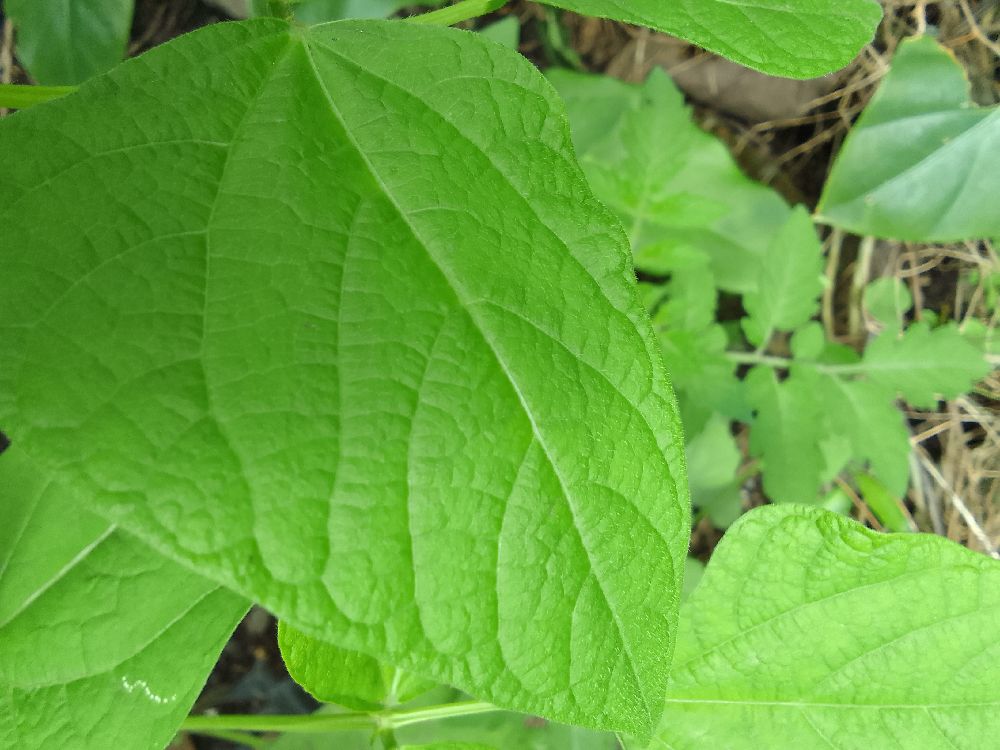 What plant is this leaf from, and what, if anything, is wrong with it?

common bean, healthy
